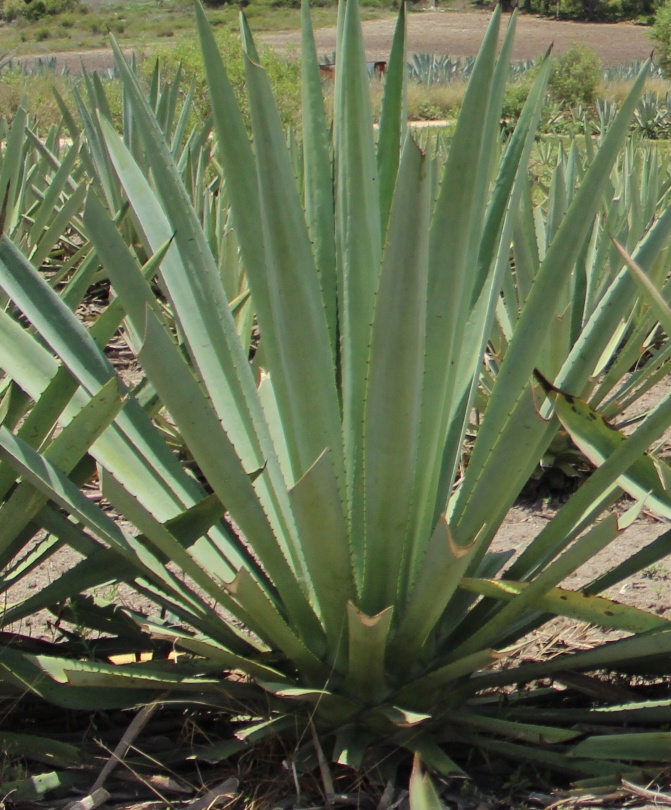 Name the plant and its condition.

agave, healthy
